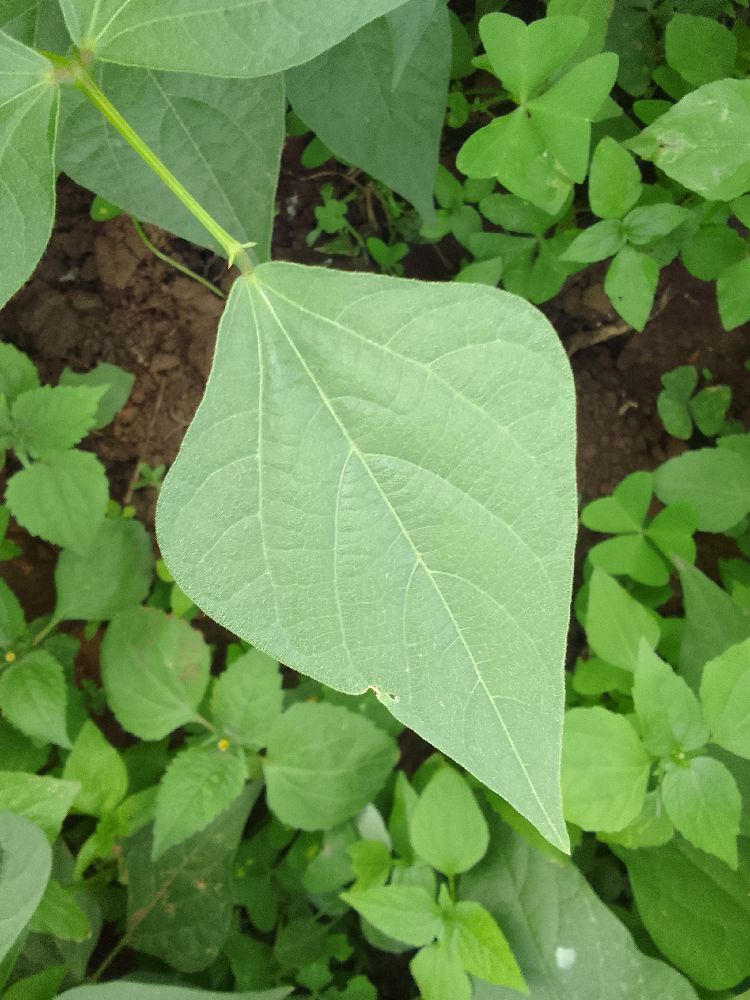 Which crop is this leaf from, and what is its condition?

common bean, healthy
